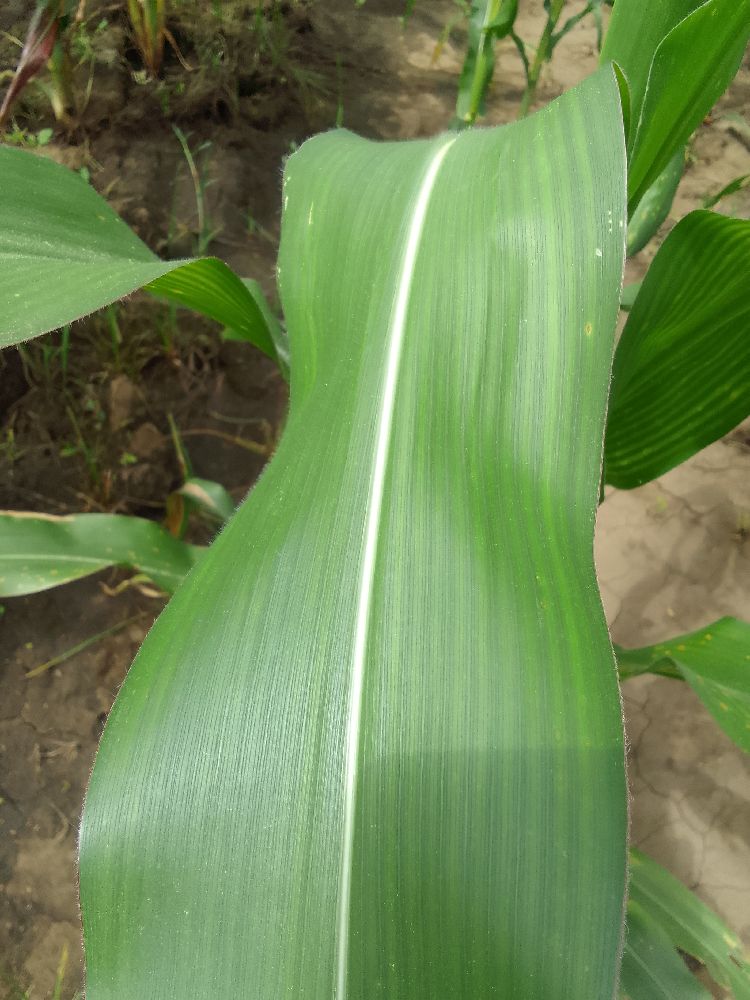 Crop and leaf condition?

maize, healthy
